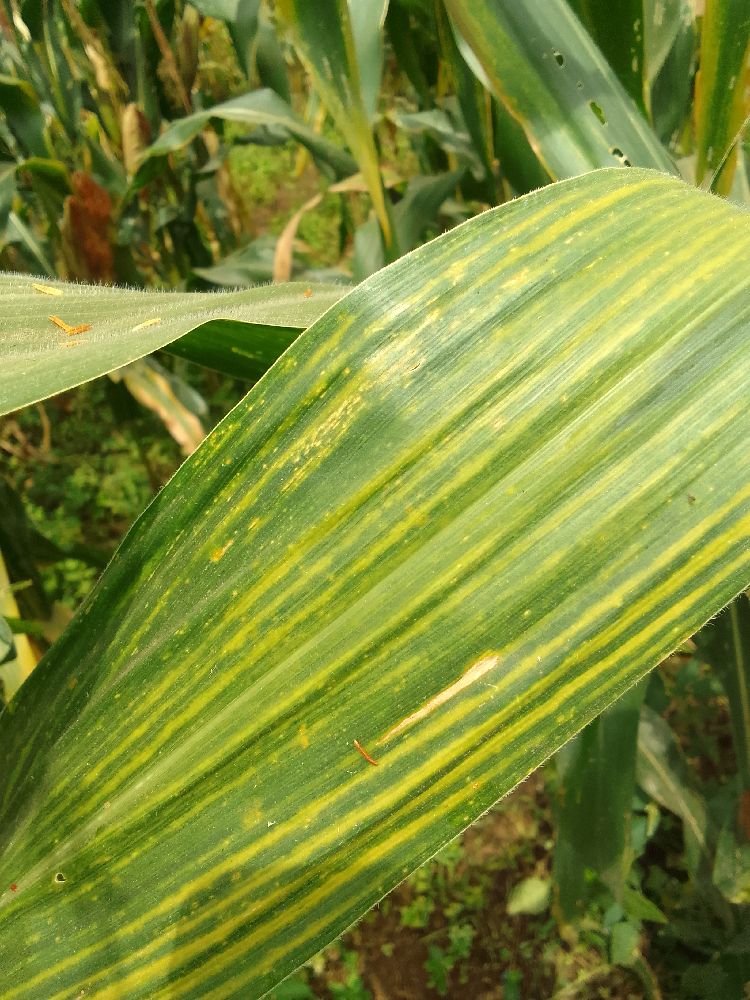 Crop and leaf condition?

maize, maize lethal necrosis
